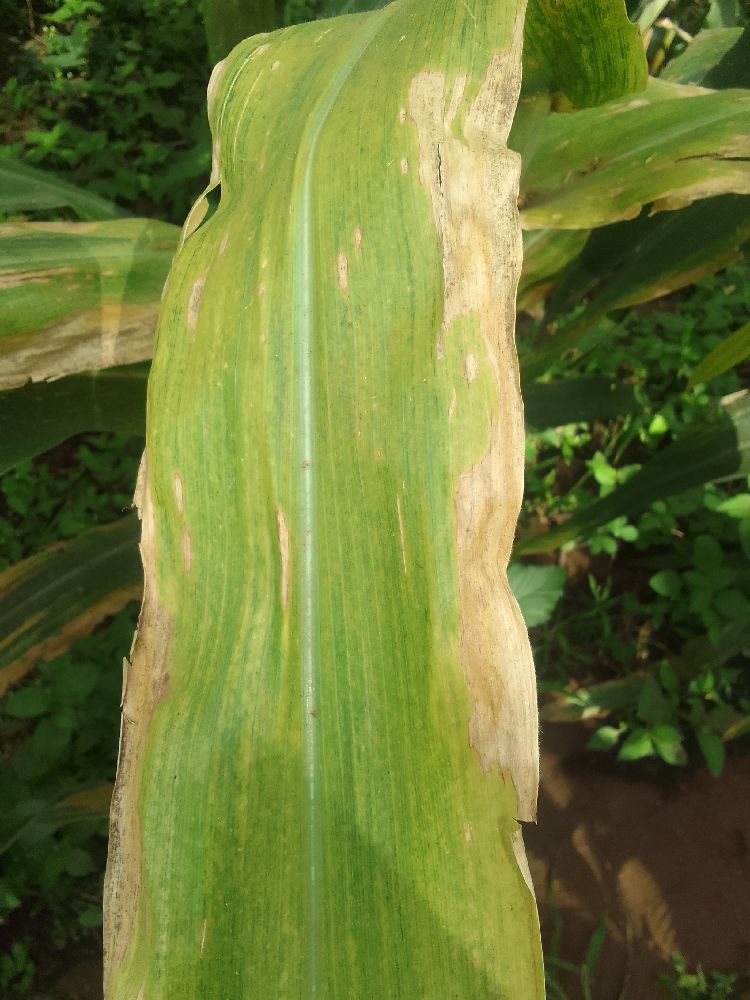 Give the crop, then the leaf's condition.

maize, maize lethal necrosis
